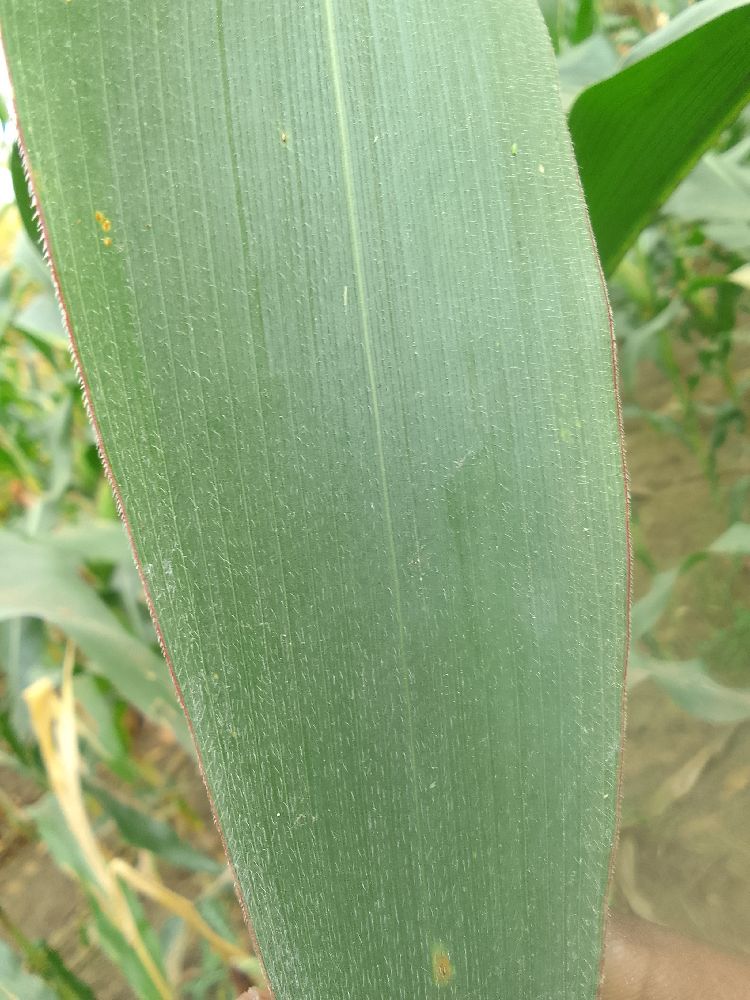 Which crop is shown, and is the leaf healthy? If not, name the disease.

maize, healthy
